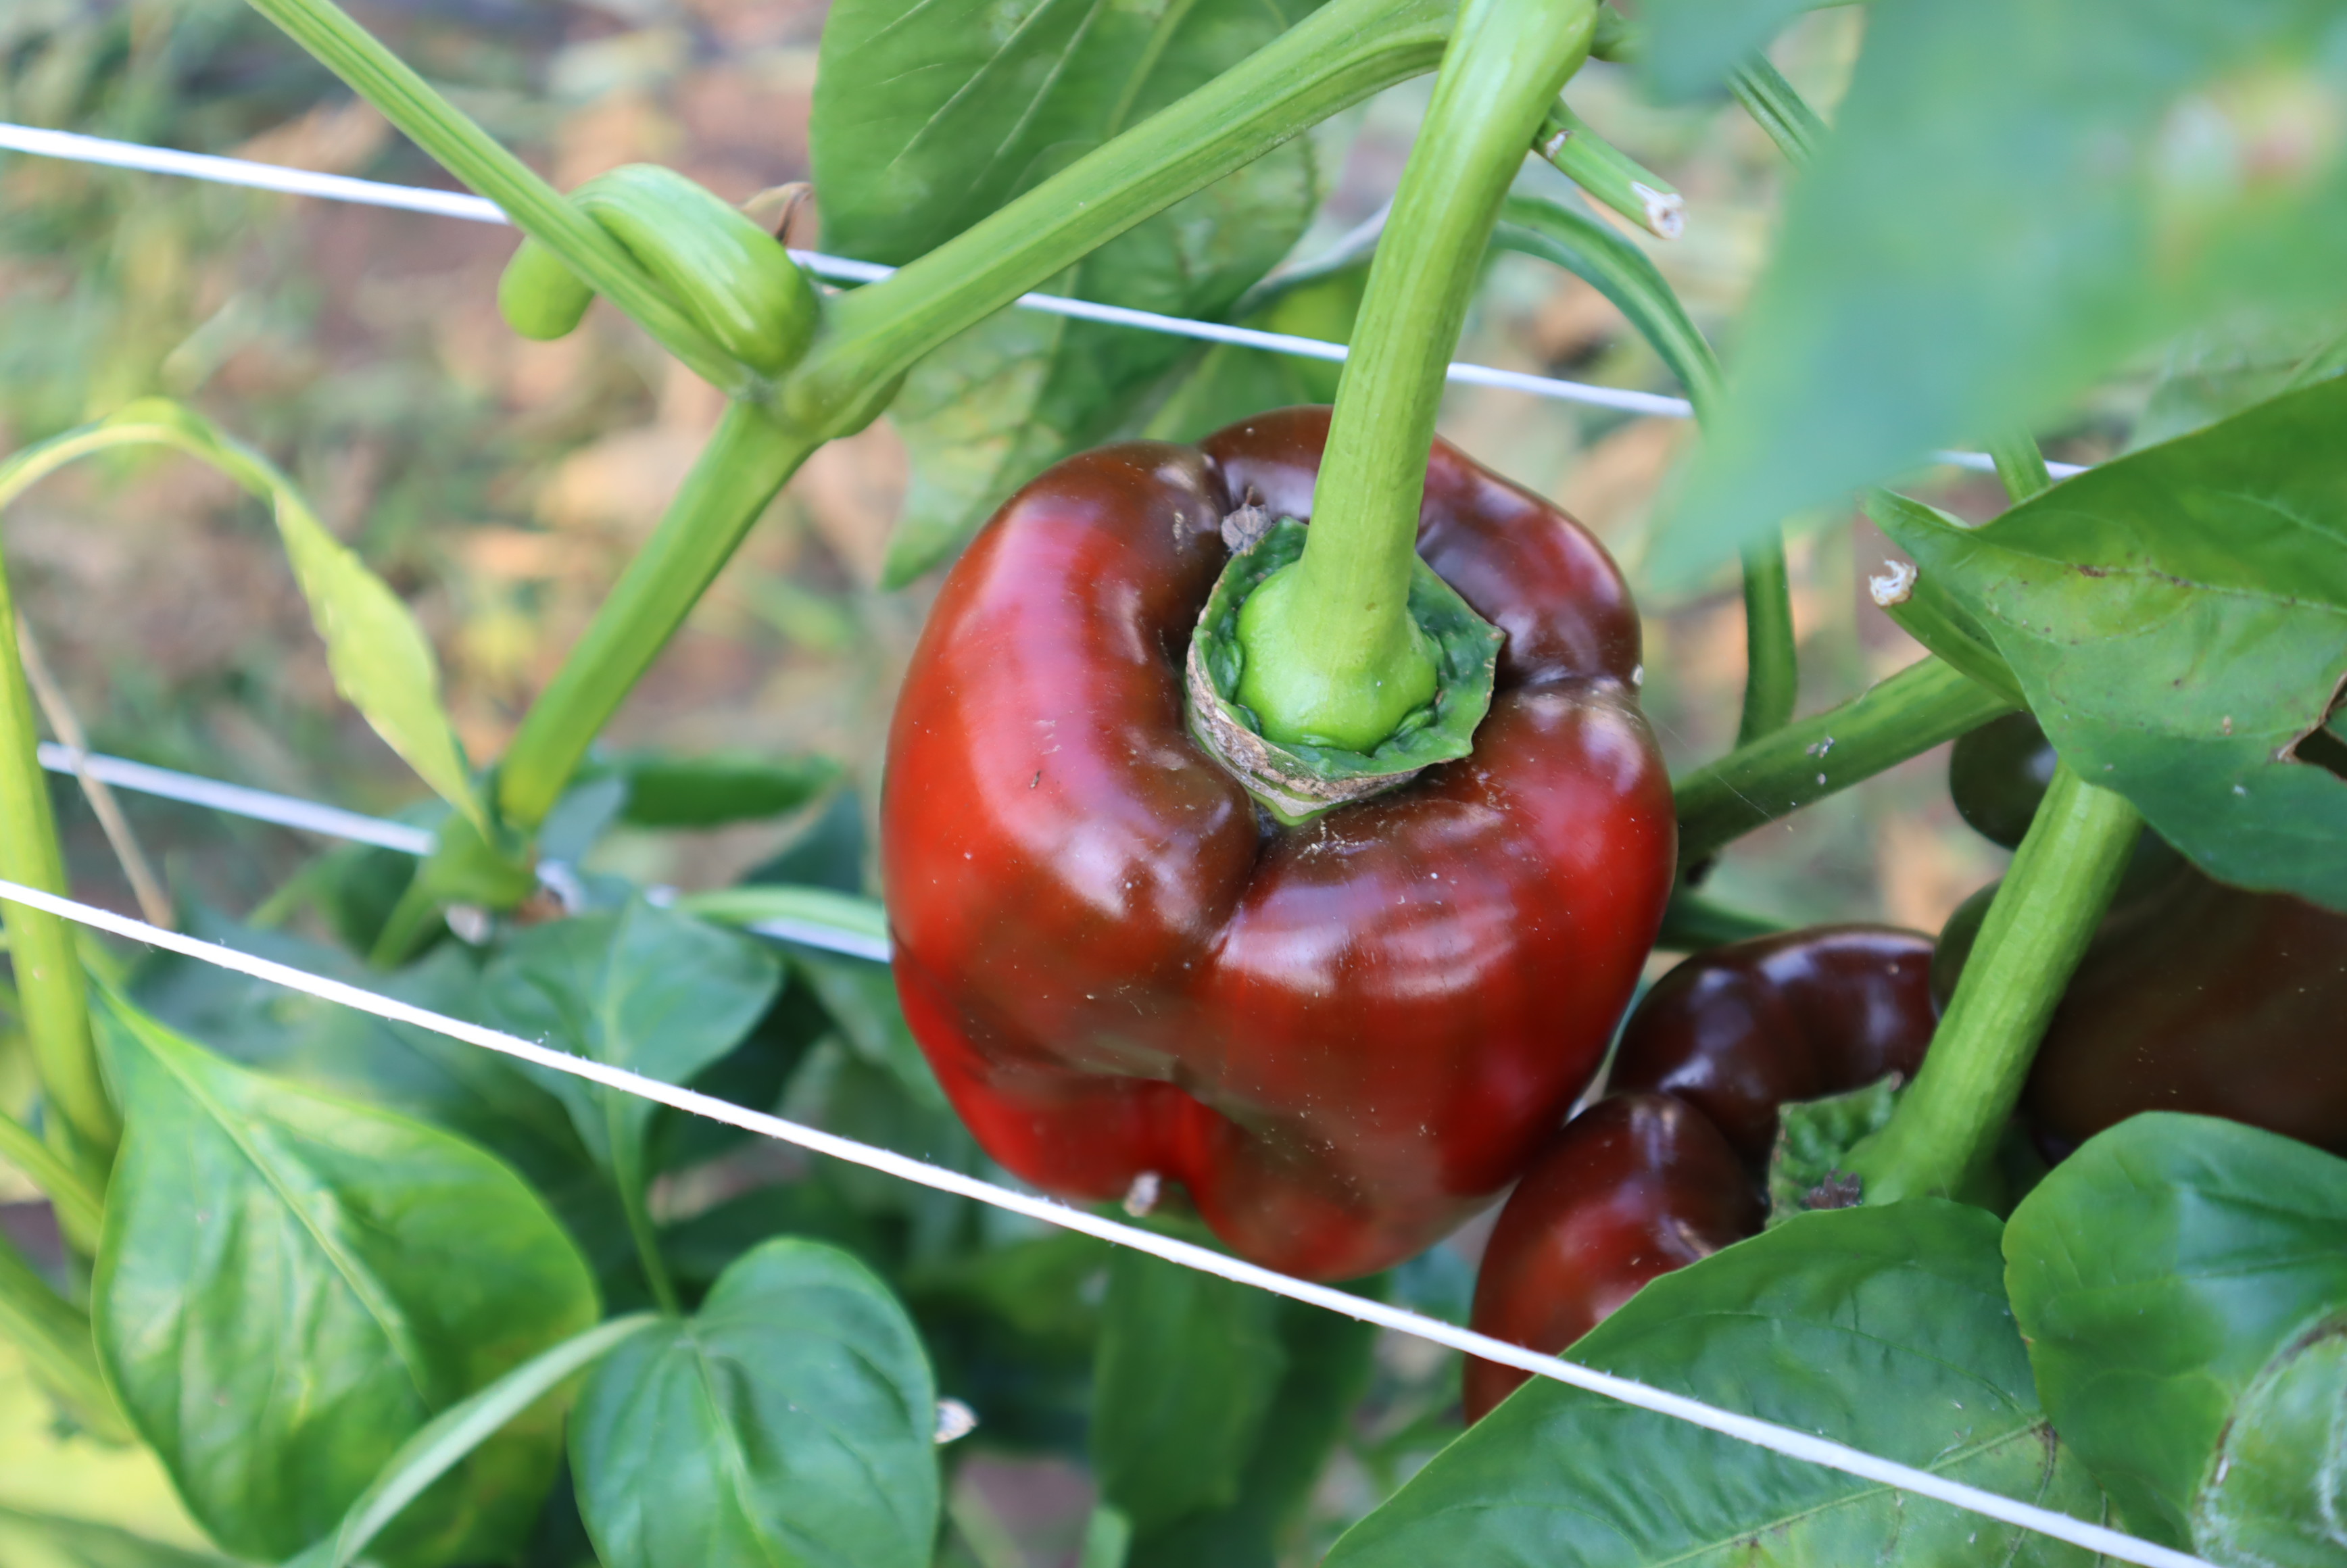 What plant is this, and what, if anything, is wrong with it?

bell pepper, thrips
